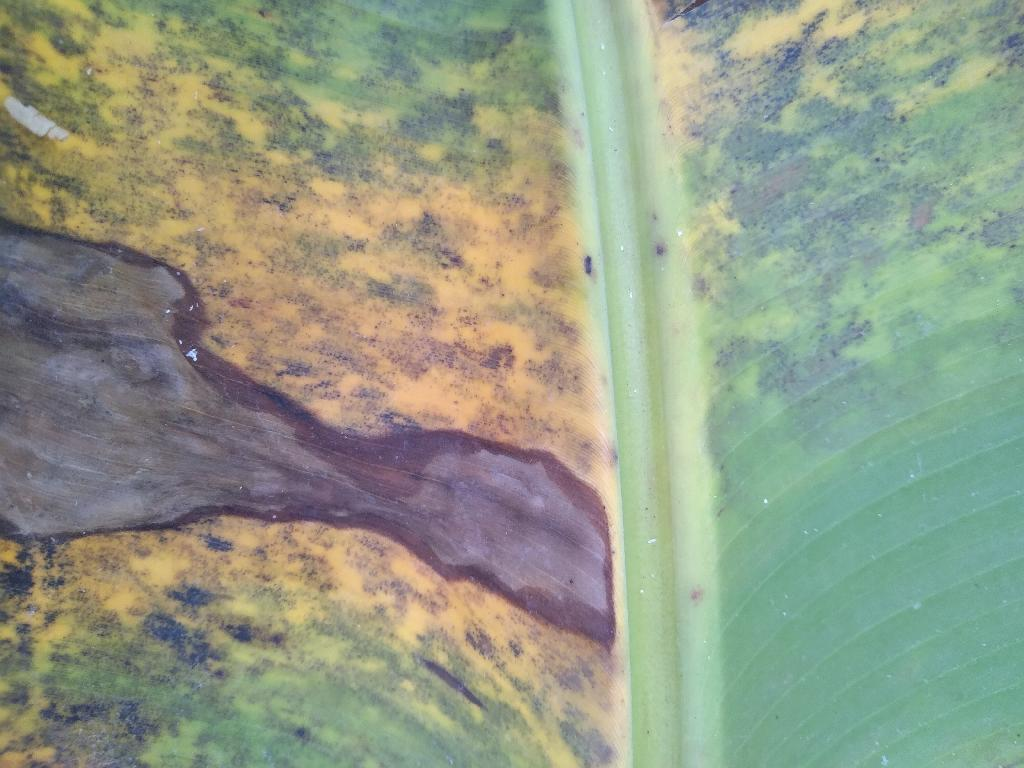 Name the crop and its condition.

banana, black sigatoka
